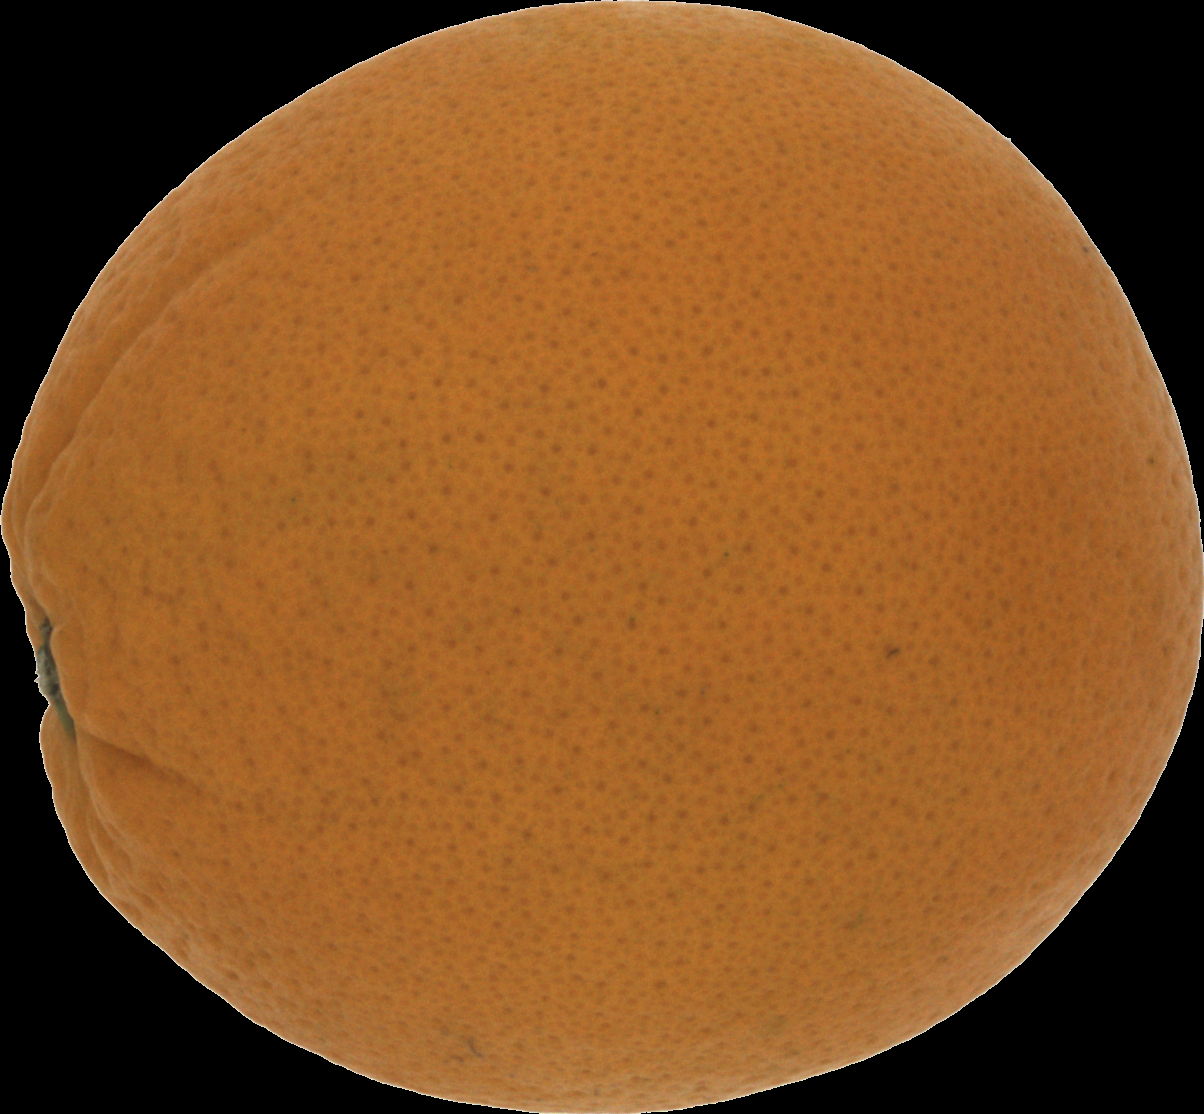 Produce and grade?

orange, good
